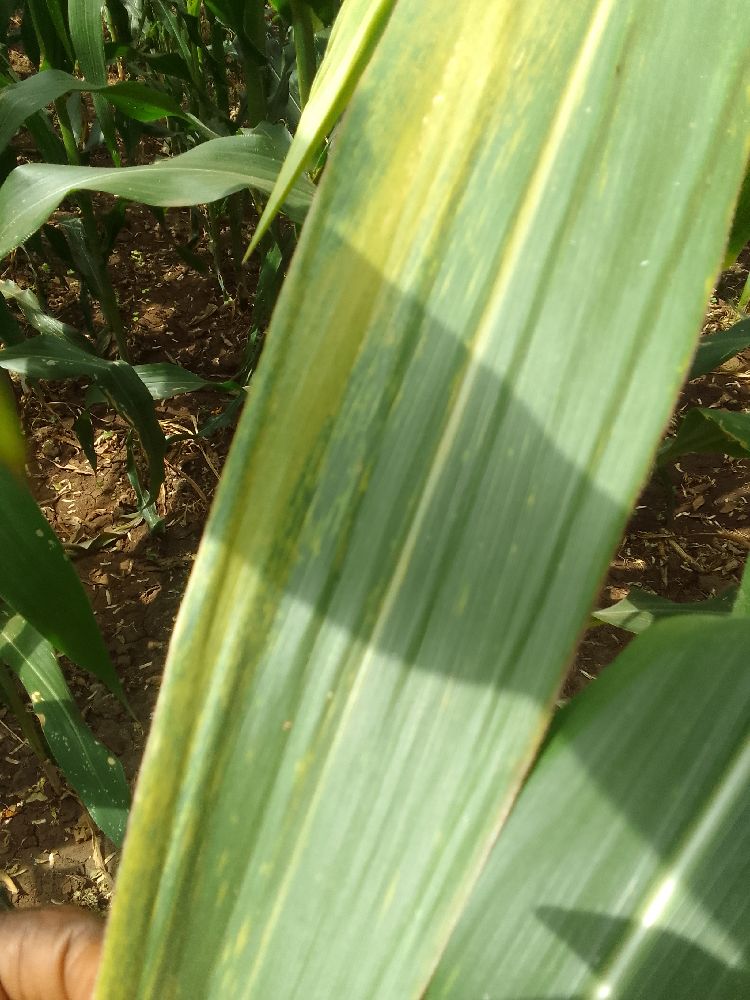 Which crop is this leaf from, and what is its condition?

maize, maize lethal necrosis
